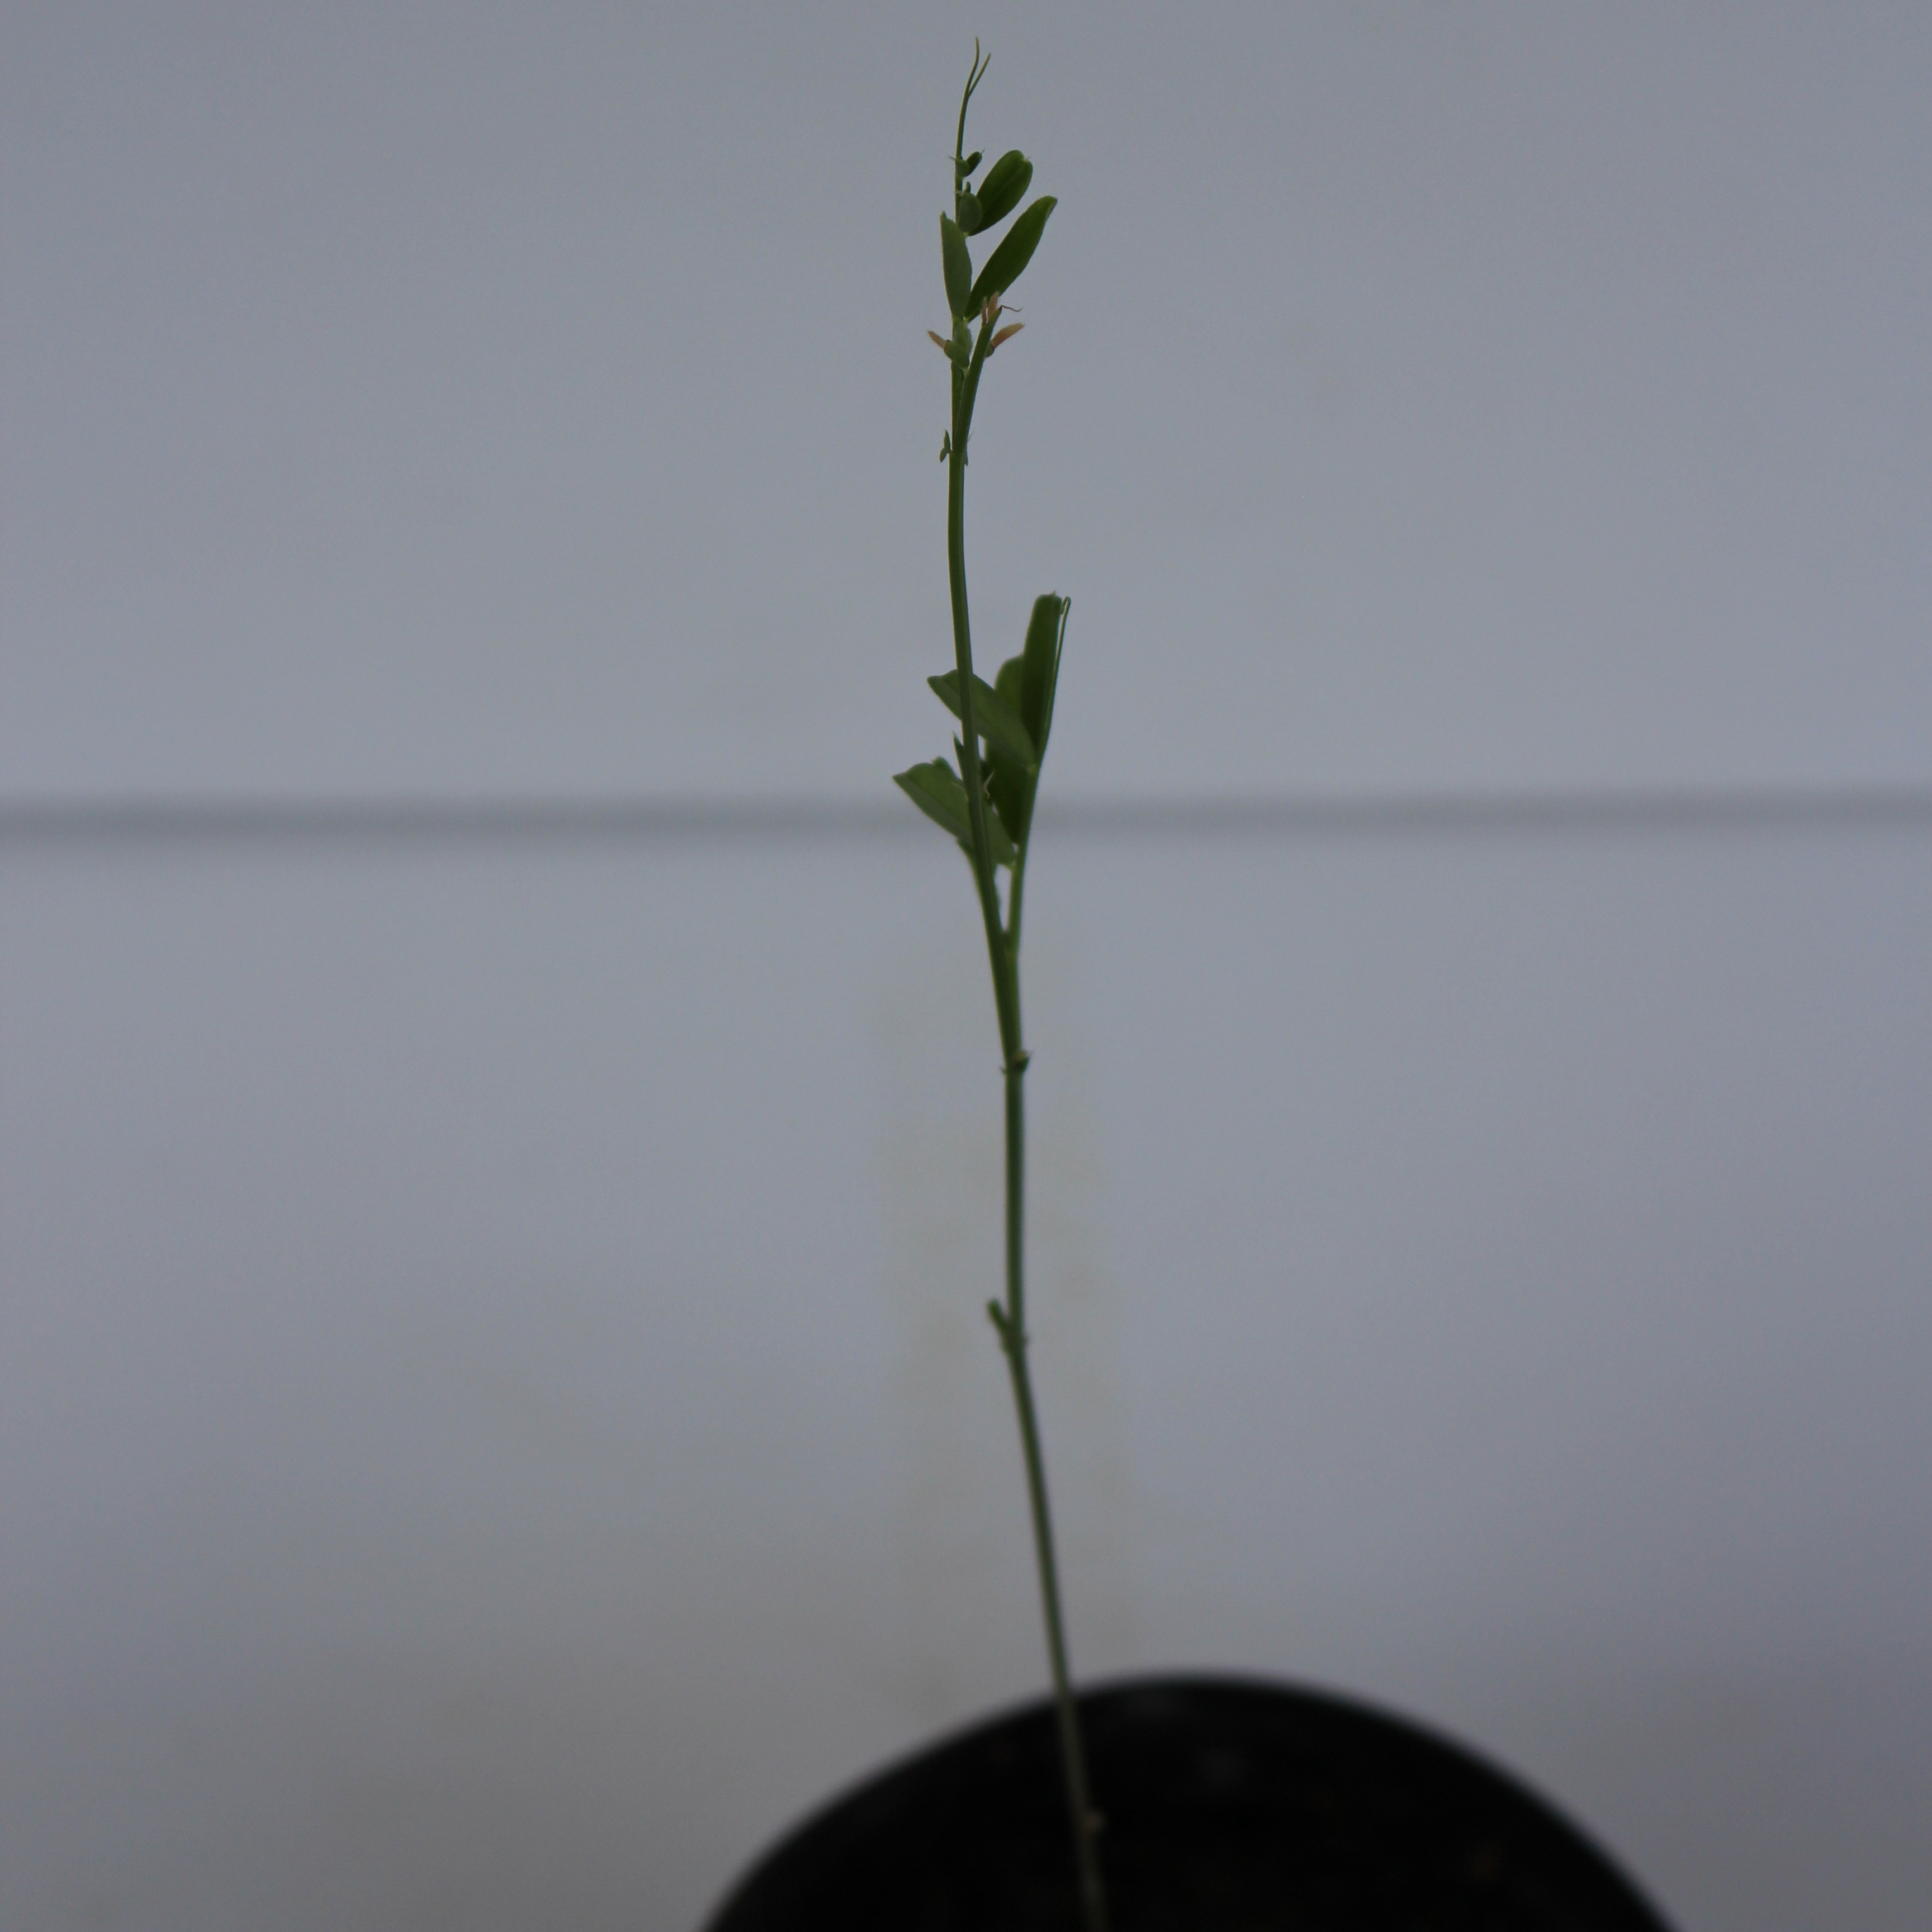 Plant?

Vicia sativa
